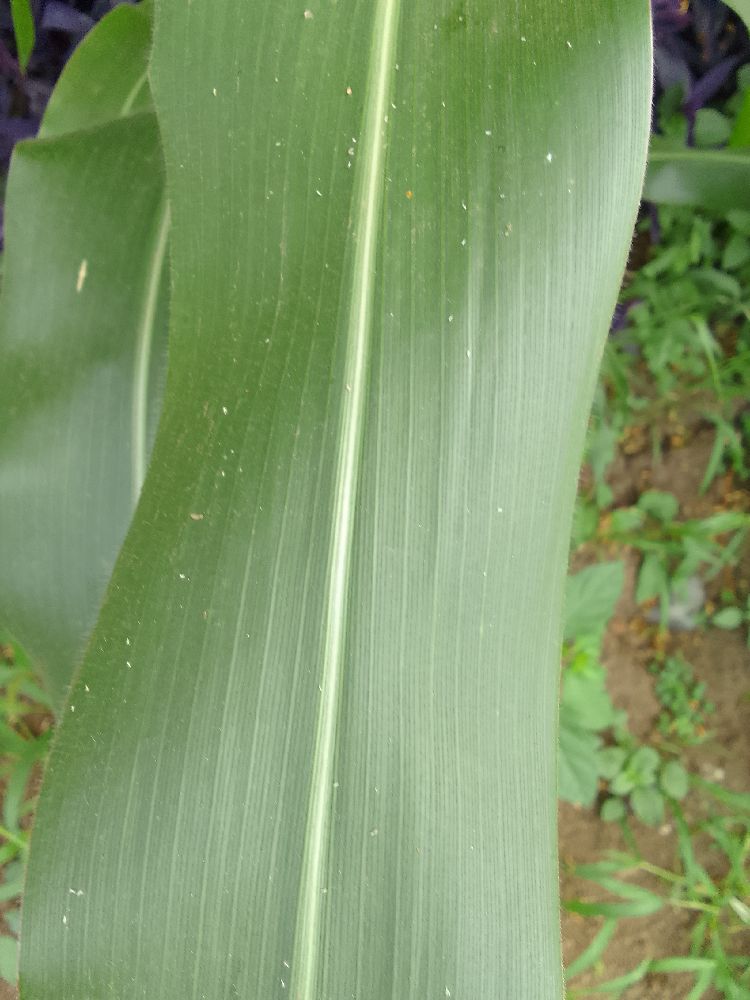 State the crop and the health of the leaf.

maize, healthy
